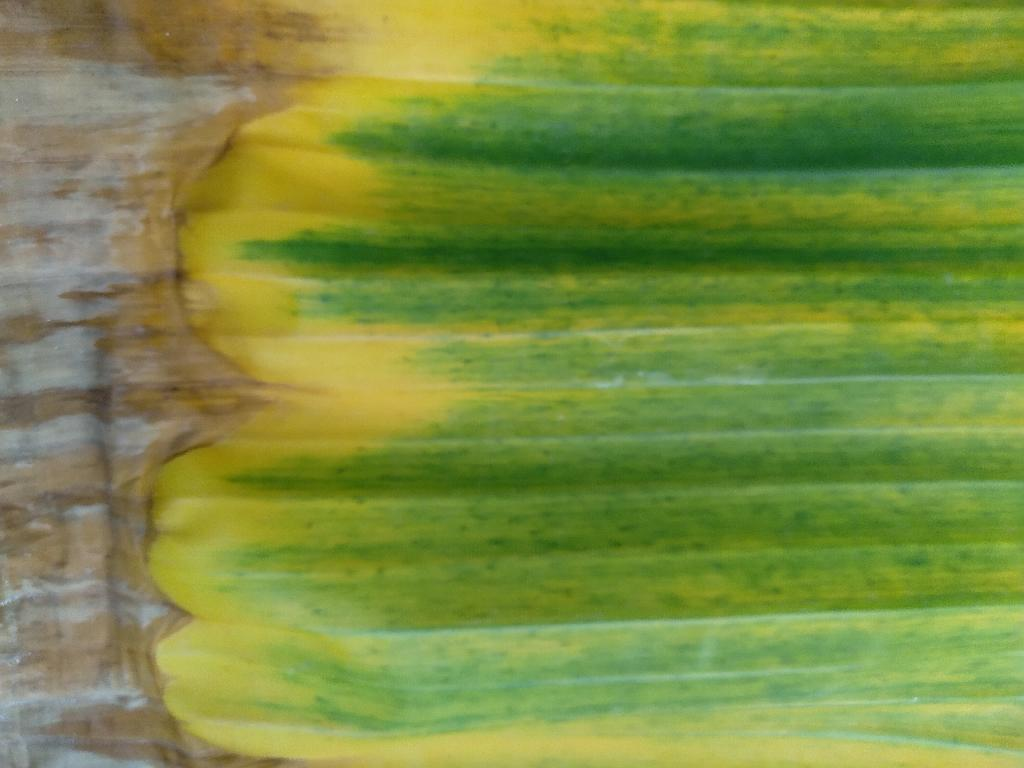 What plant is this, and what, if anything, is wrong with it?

banana, fusarium wilt race 1
